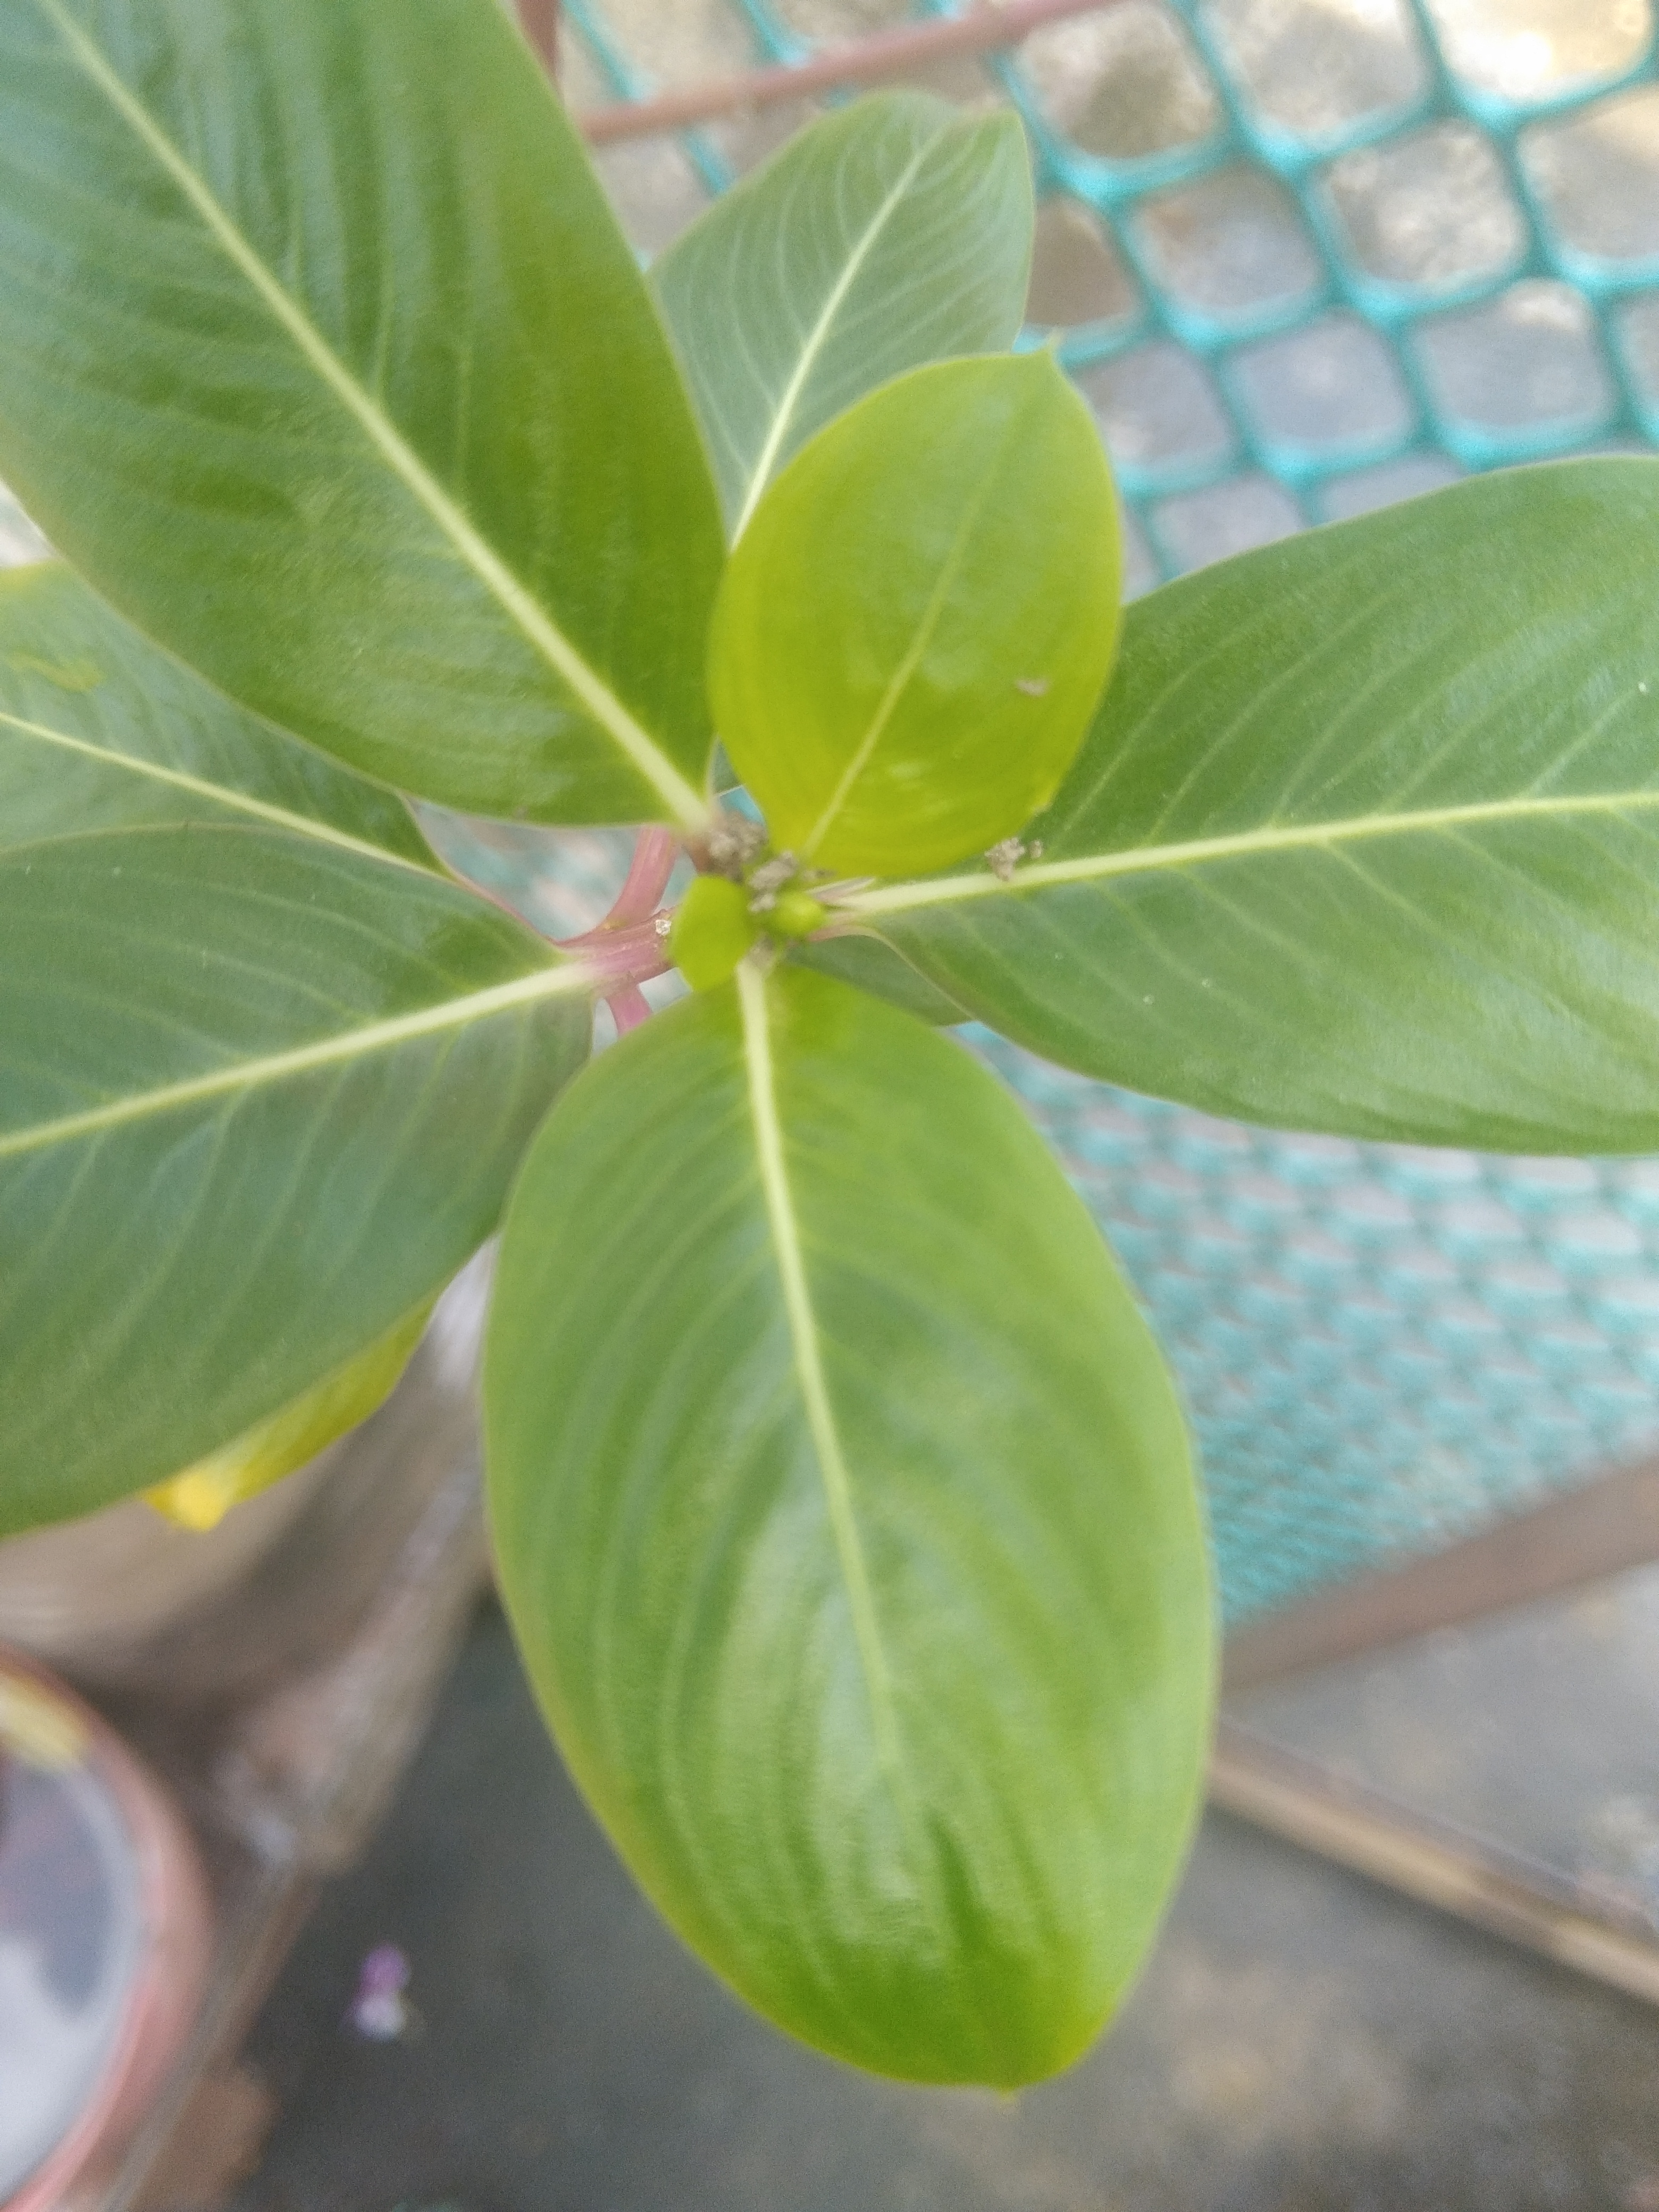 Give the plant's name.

rose periwinkle
